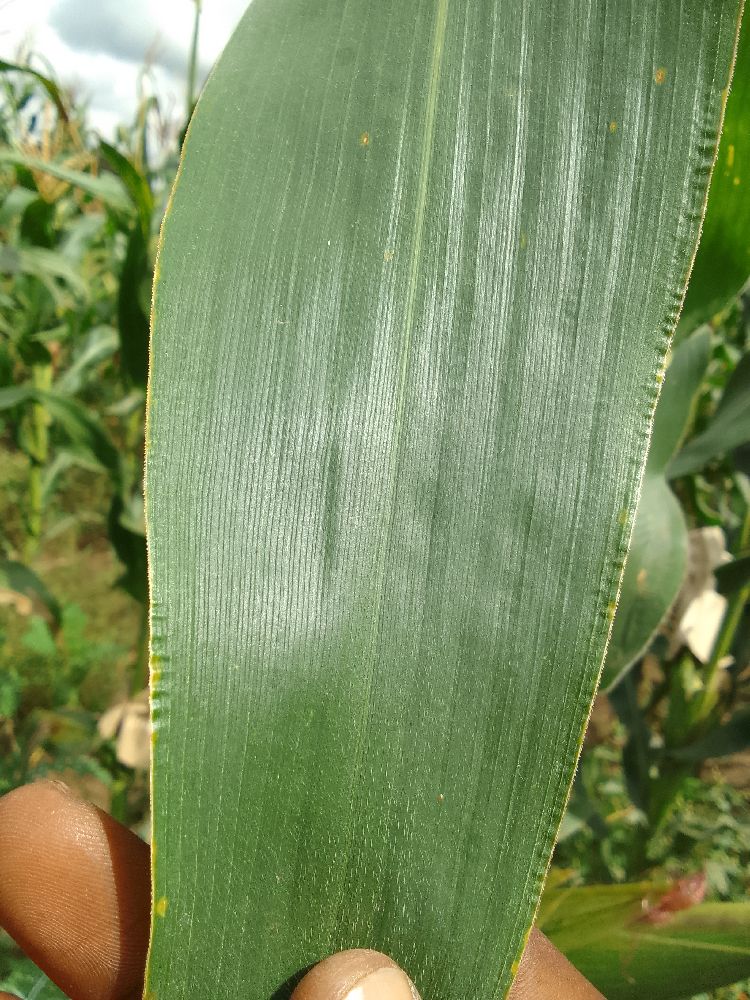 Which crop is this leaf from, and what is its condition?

maize, healthy
